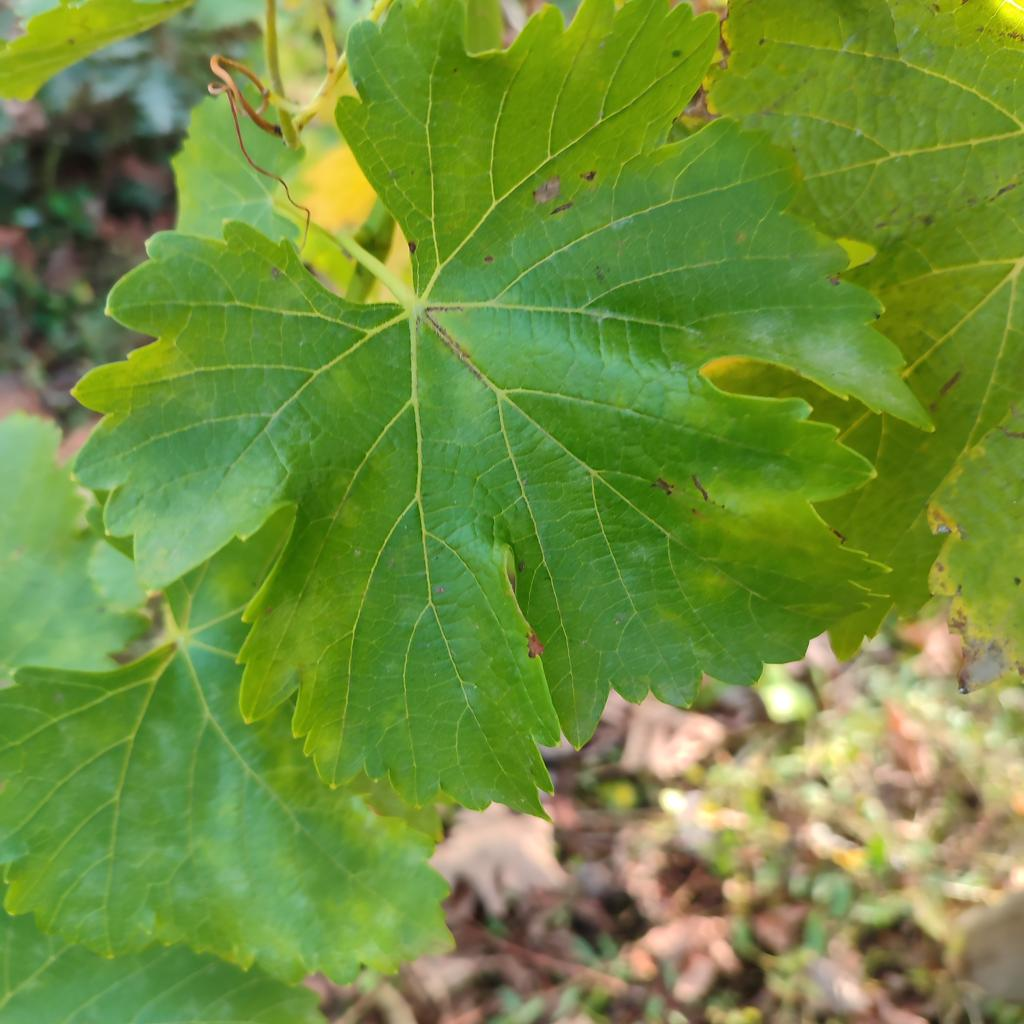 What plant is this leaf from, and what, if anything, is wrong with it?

grapevine, powdery mildew
